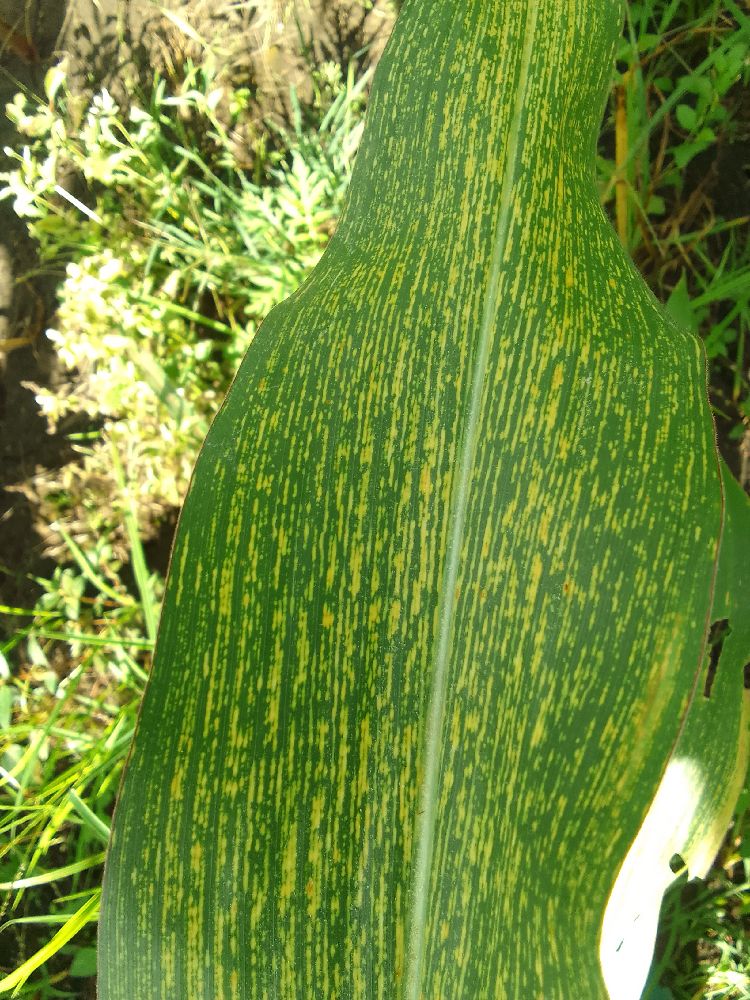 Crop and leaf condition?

maize, maize streak virus
